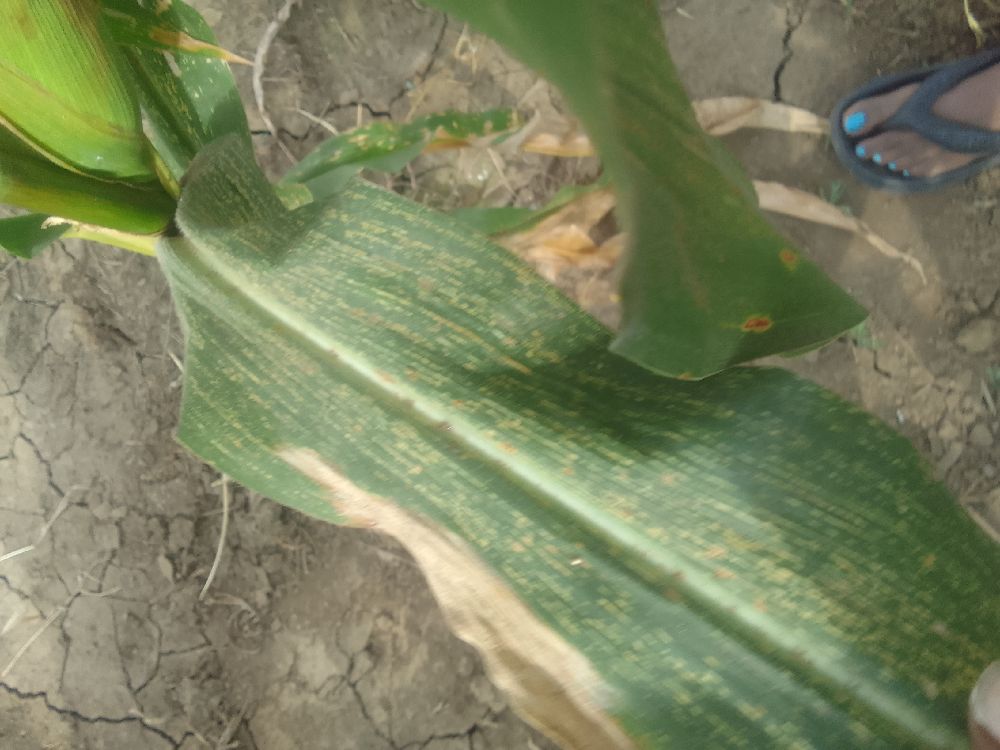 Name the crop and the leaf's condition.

maize, maize streak virus
